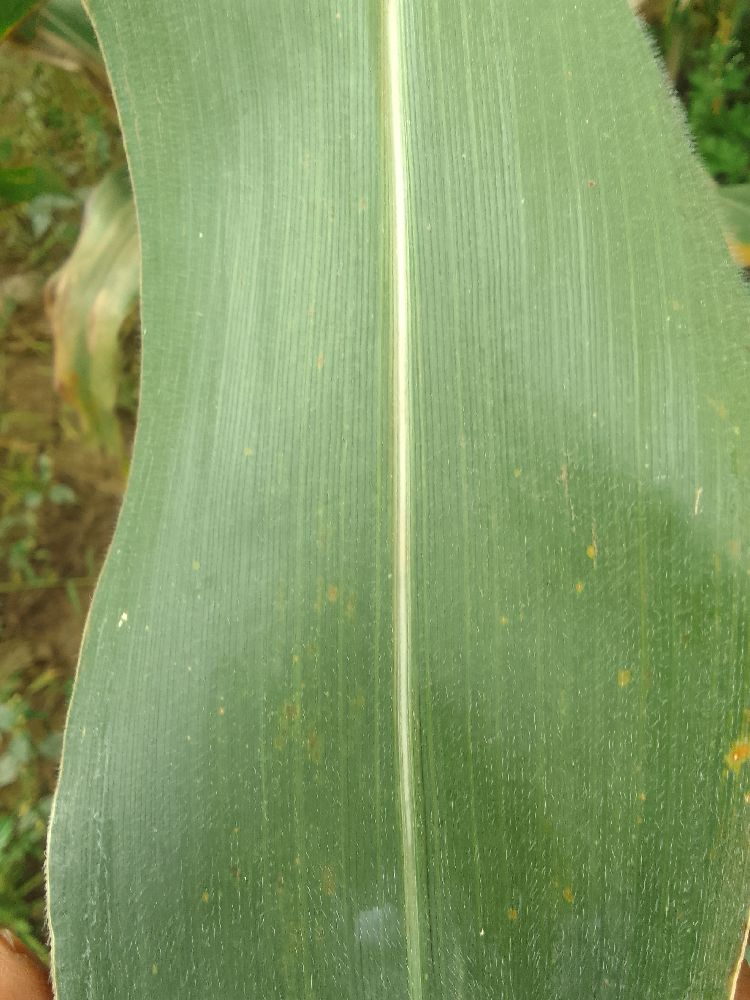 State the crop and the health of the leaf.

maize, healthy
